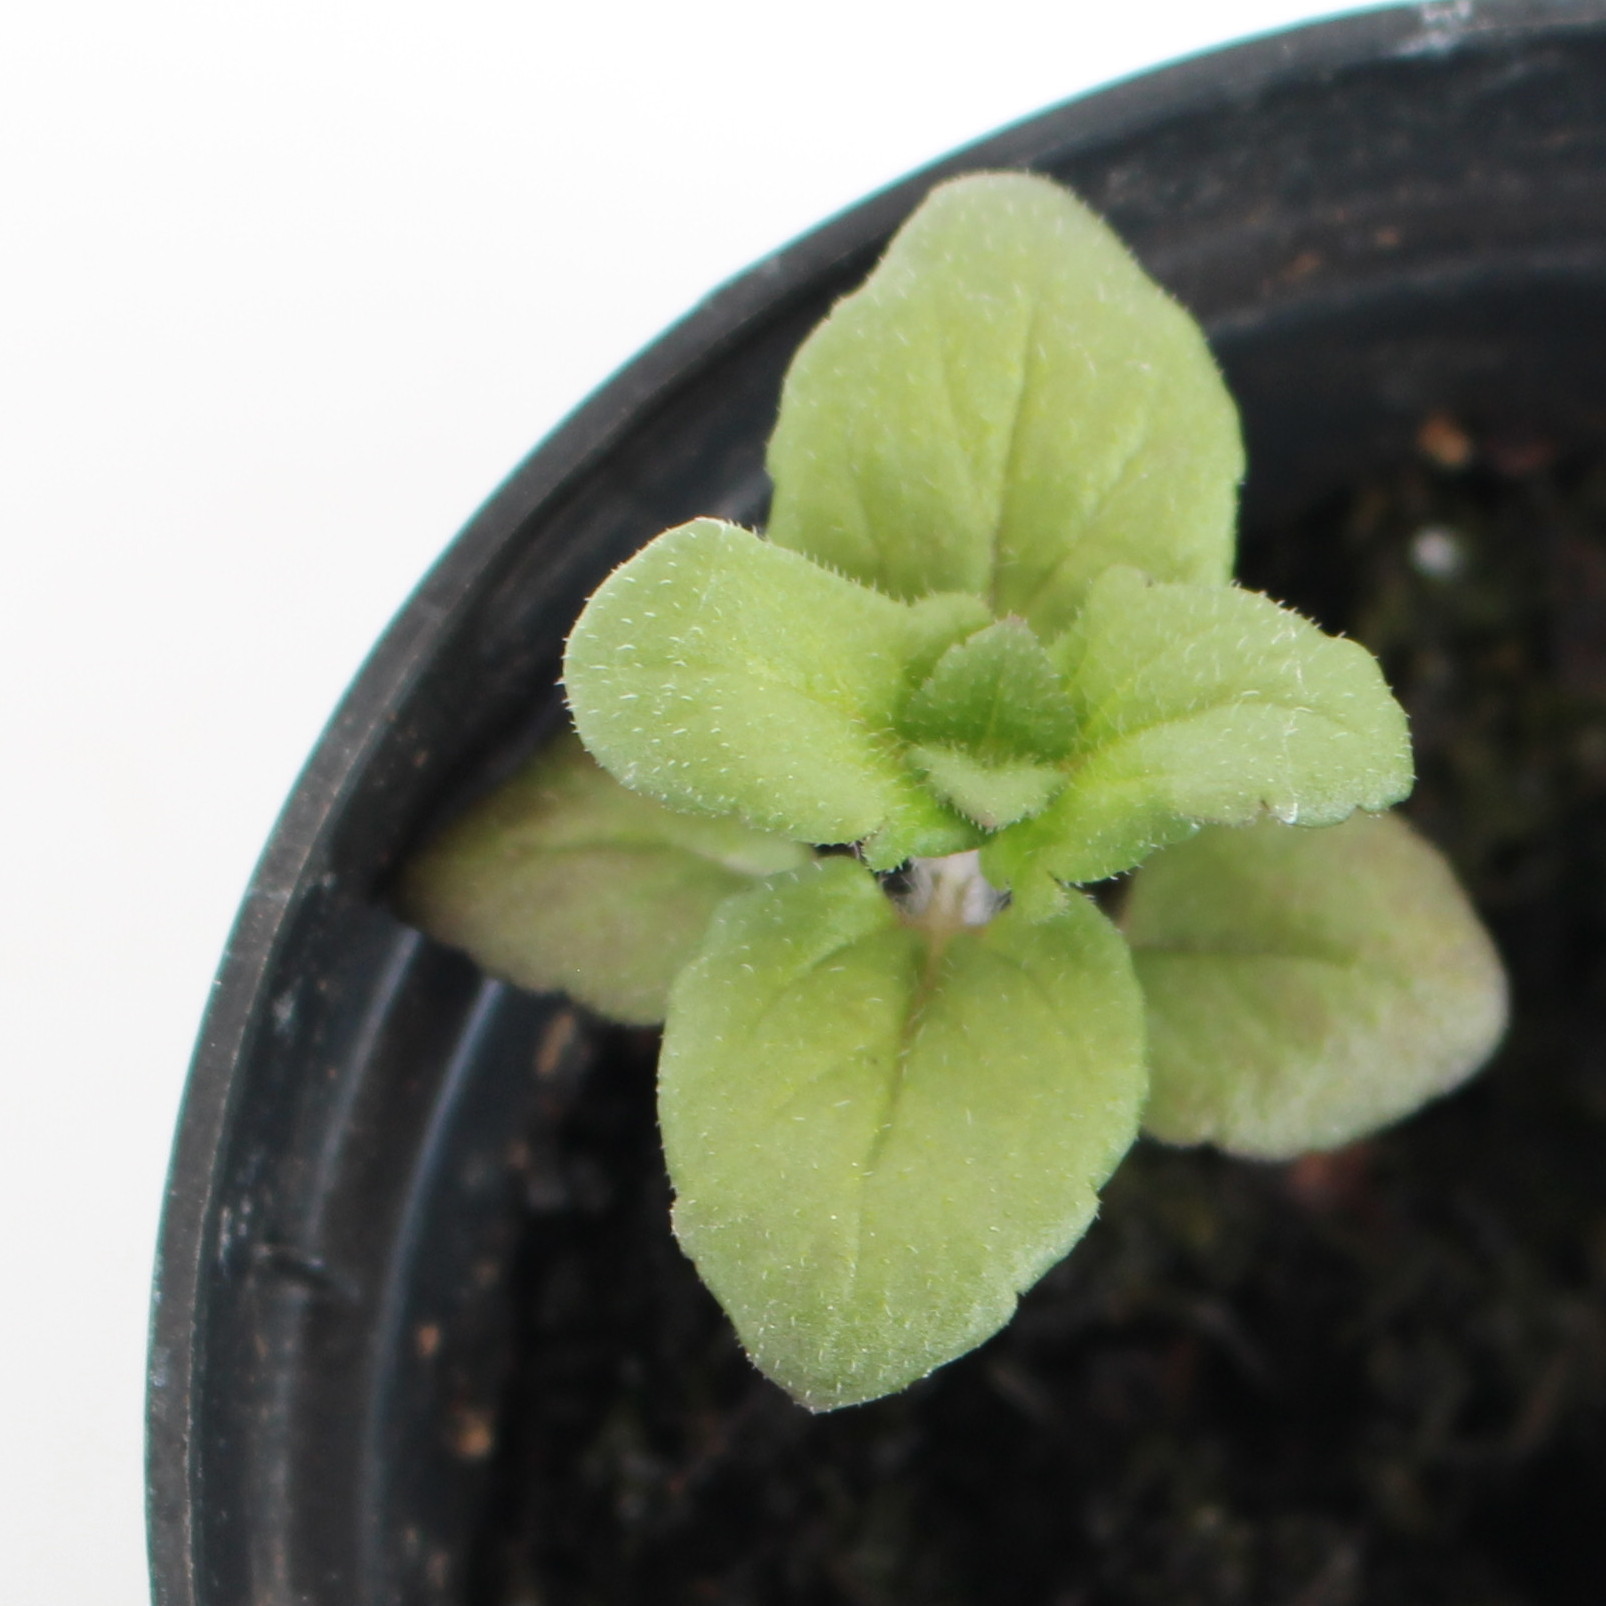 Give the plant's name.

Veronica persica
